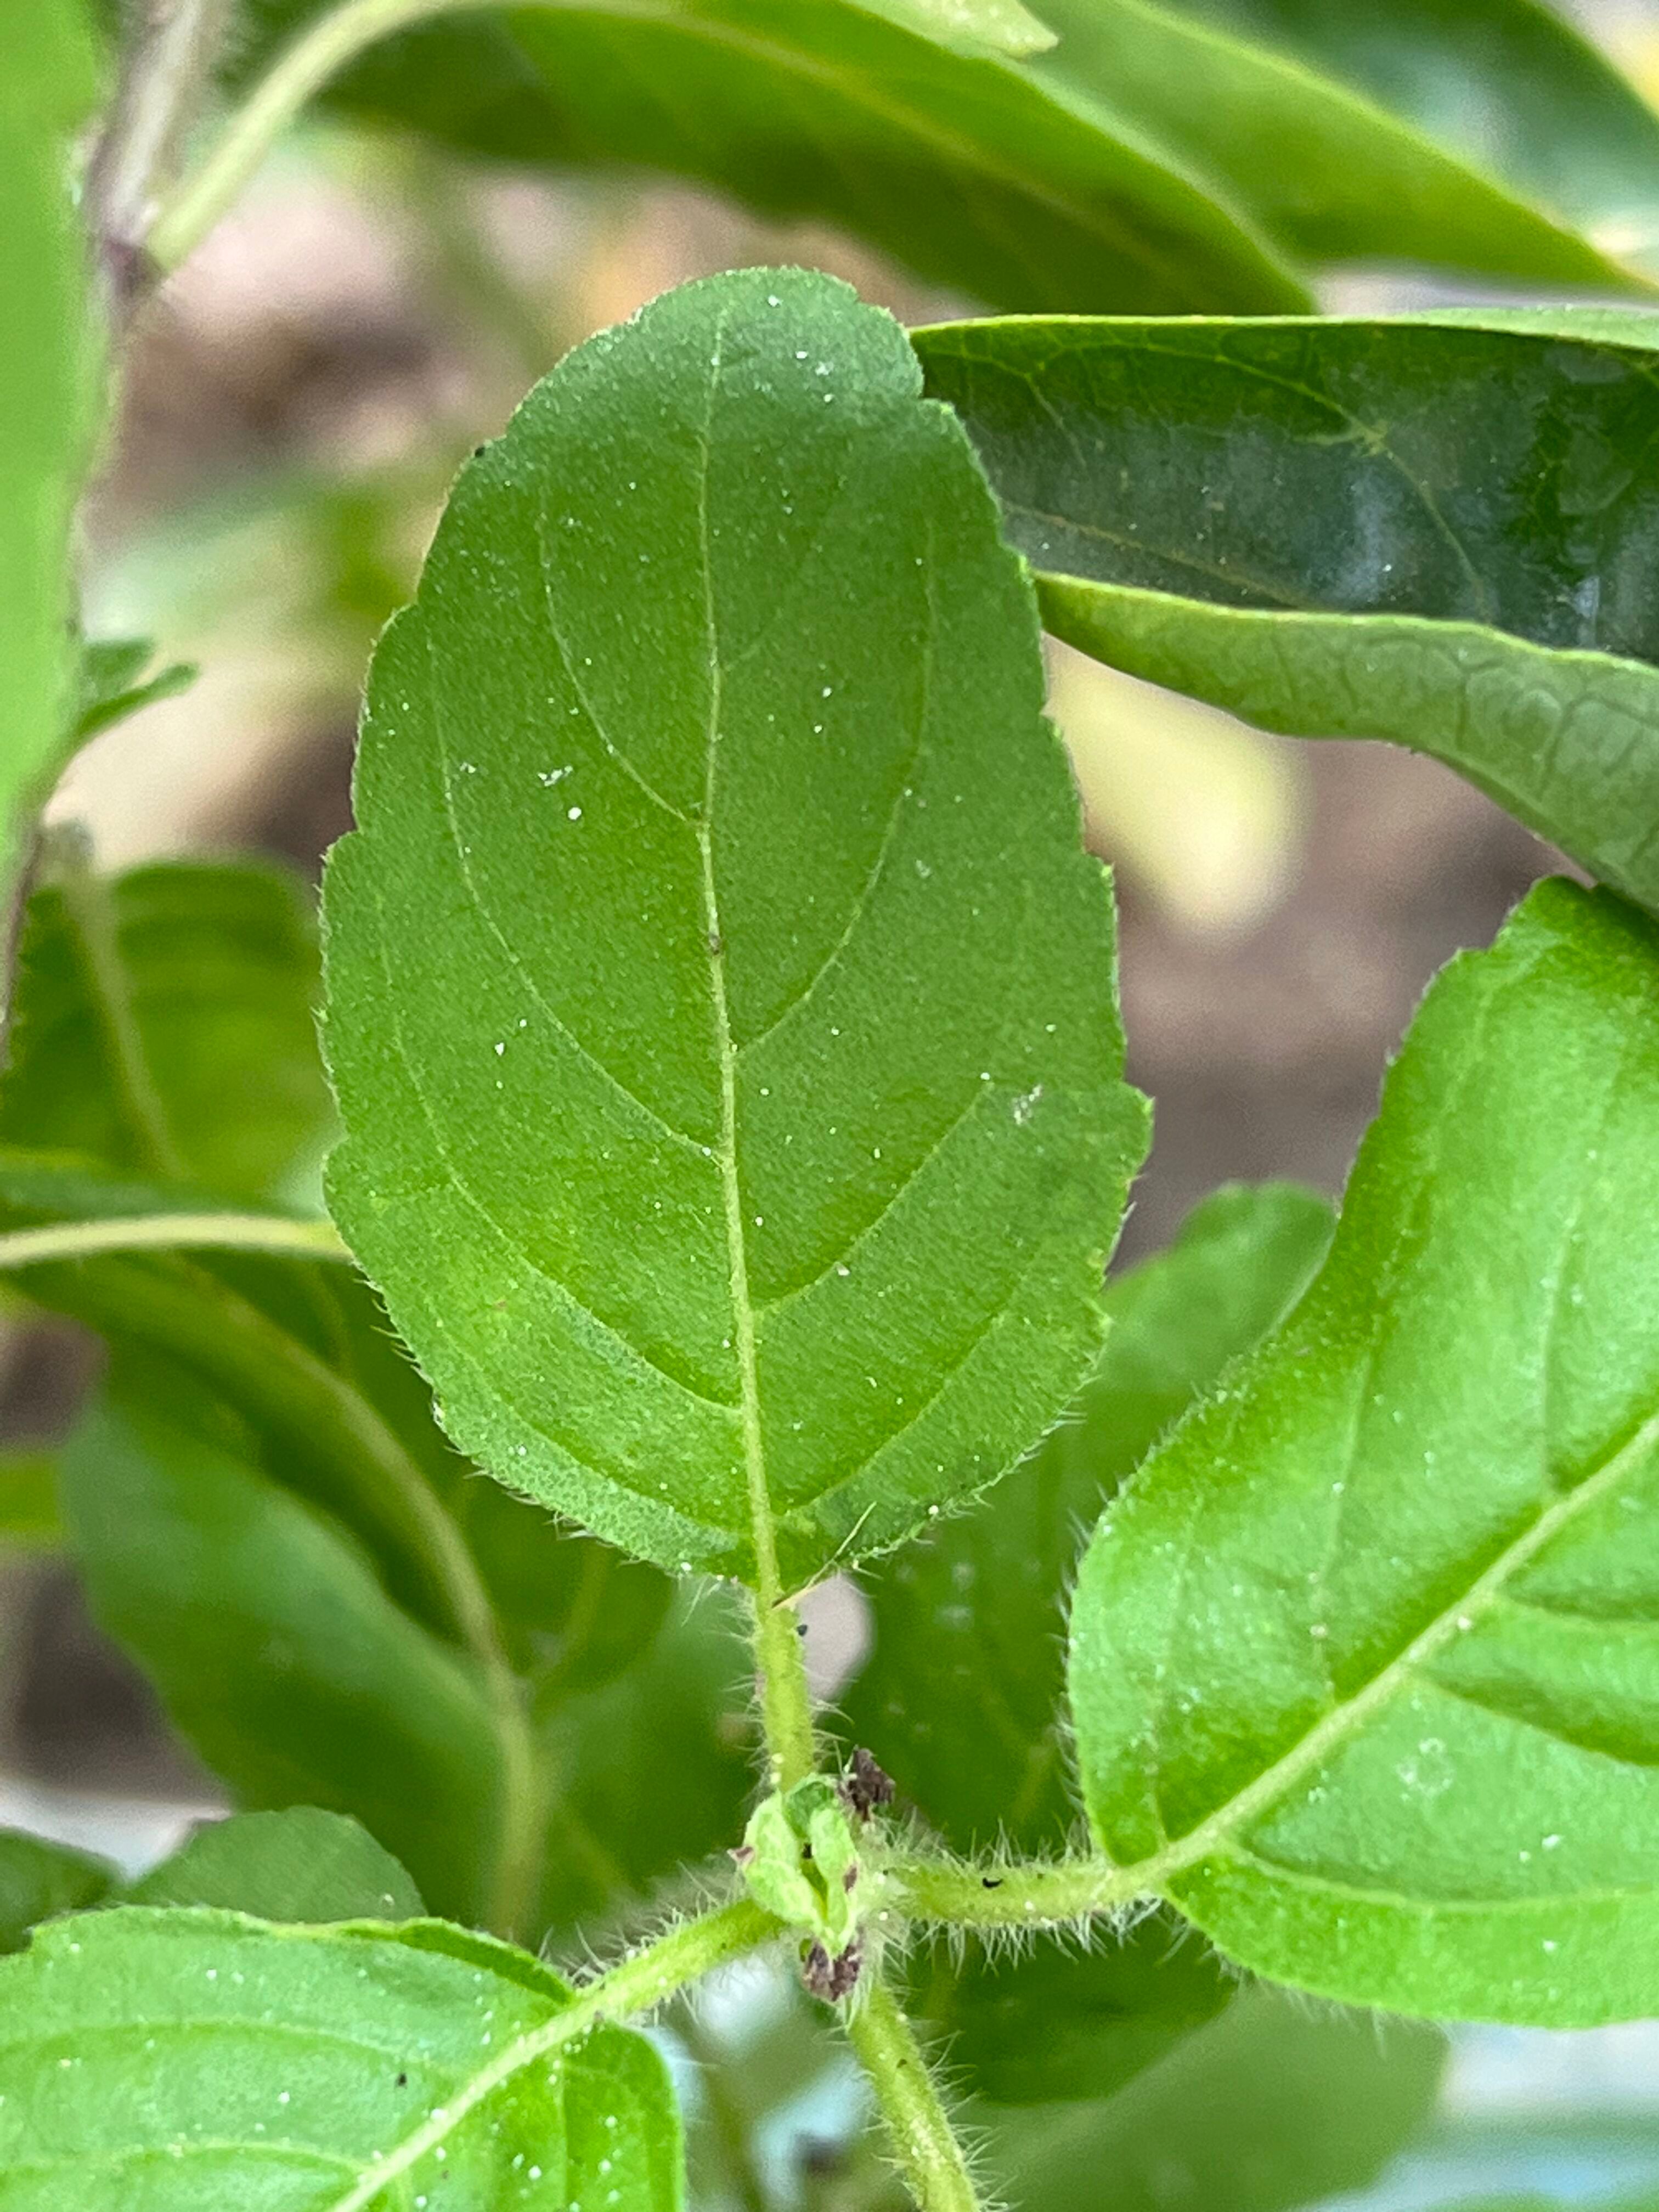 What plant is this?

tulshi
